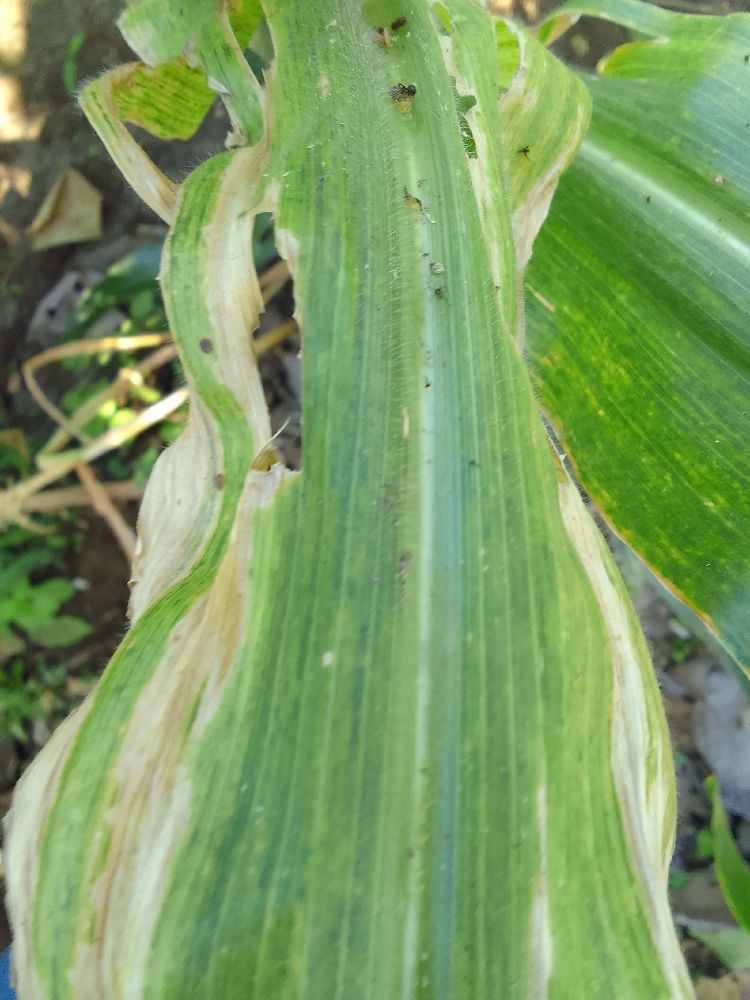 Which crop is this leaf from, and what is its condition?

maize, maize lethal necrosis
